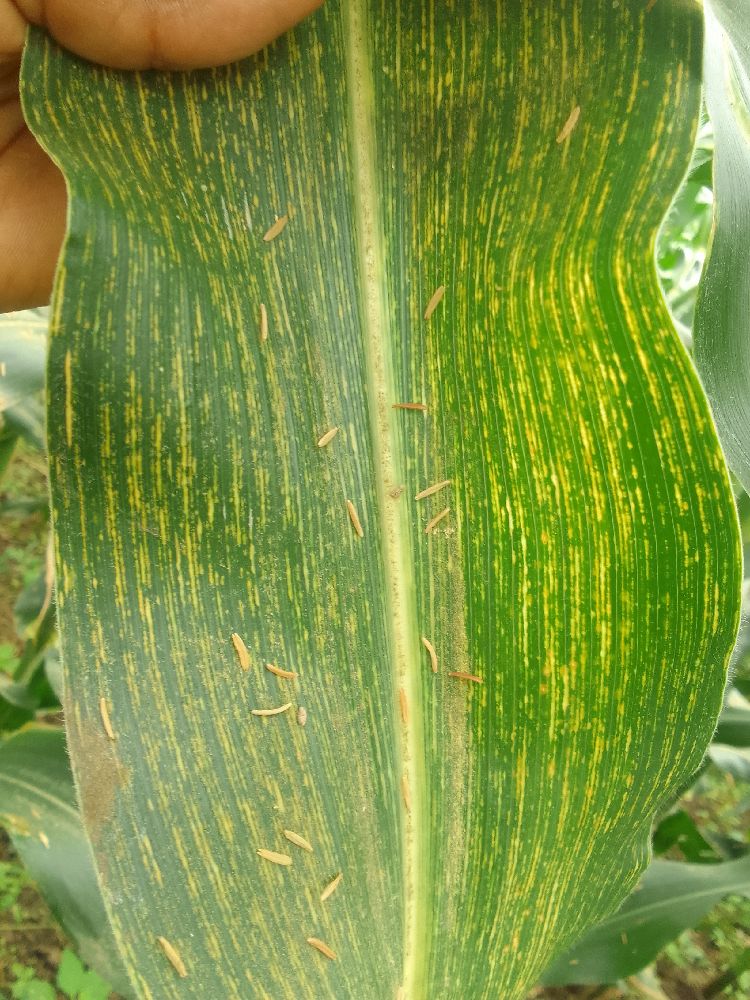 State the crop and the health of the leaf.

maize, maize streak virus
